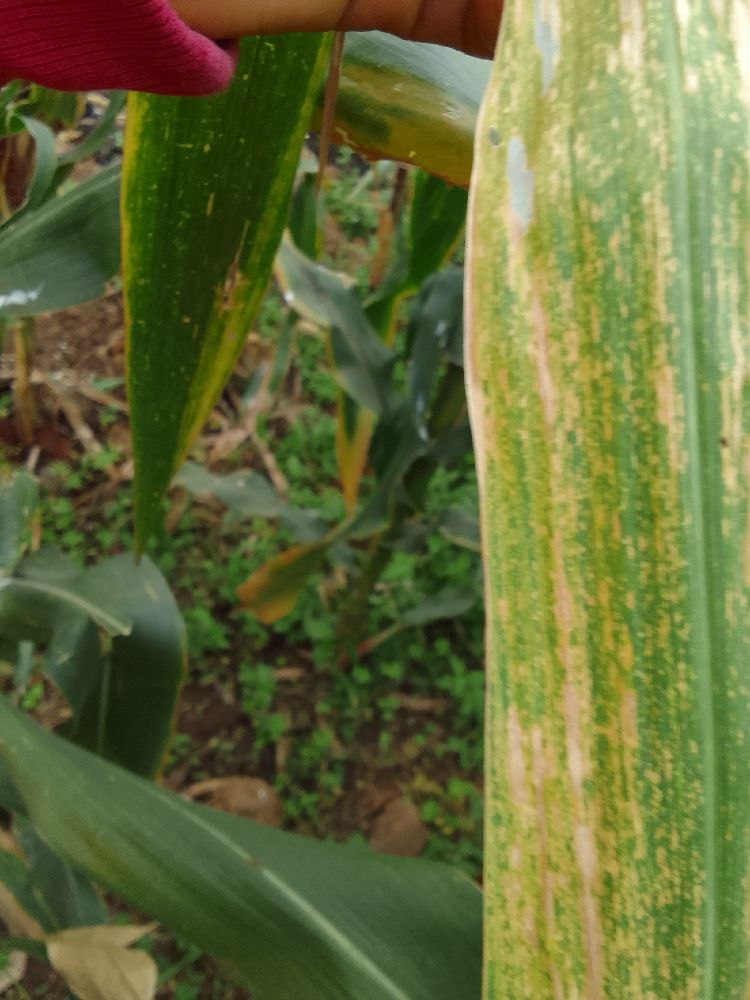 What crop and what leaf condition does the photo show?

maize, maize lethal necrosis
